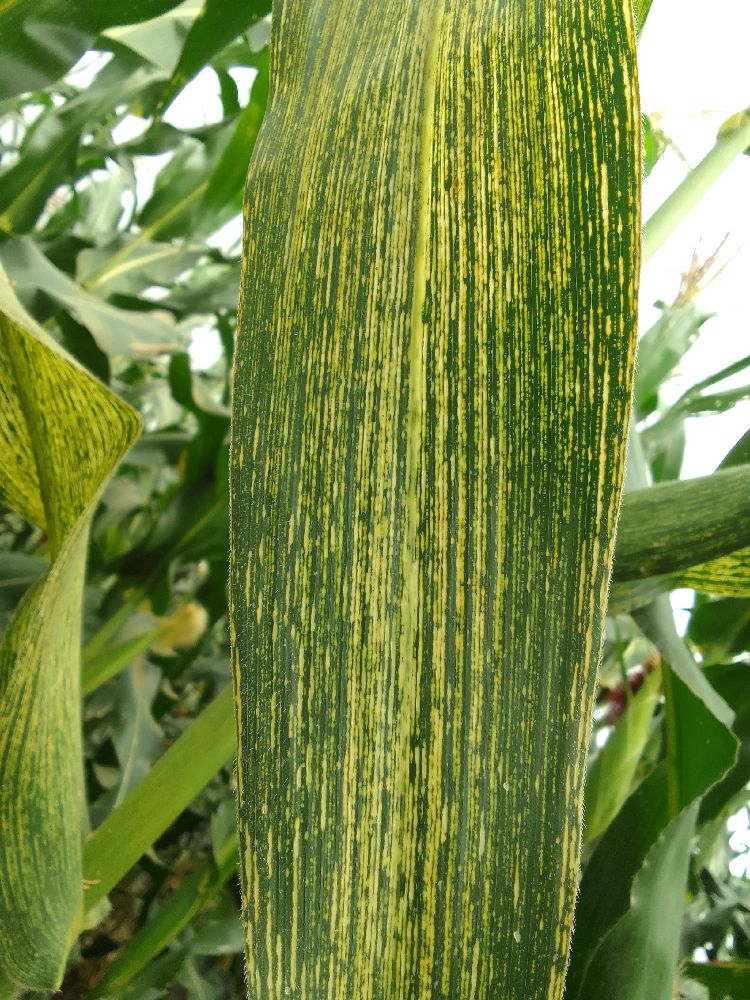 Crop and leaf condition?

maize, maize streak virus
